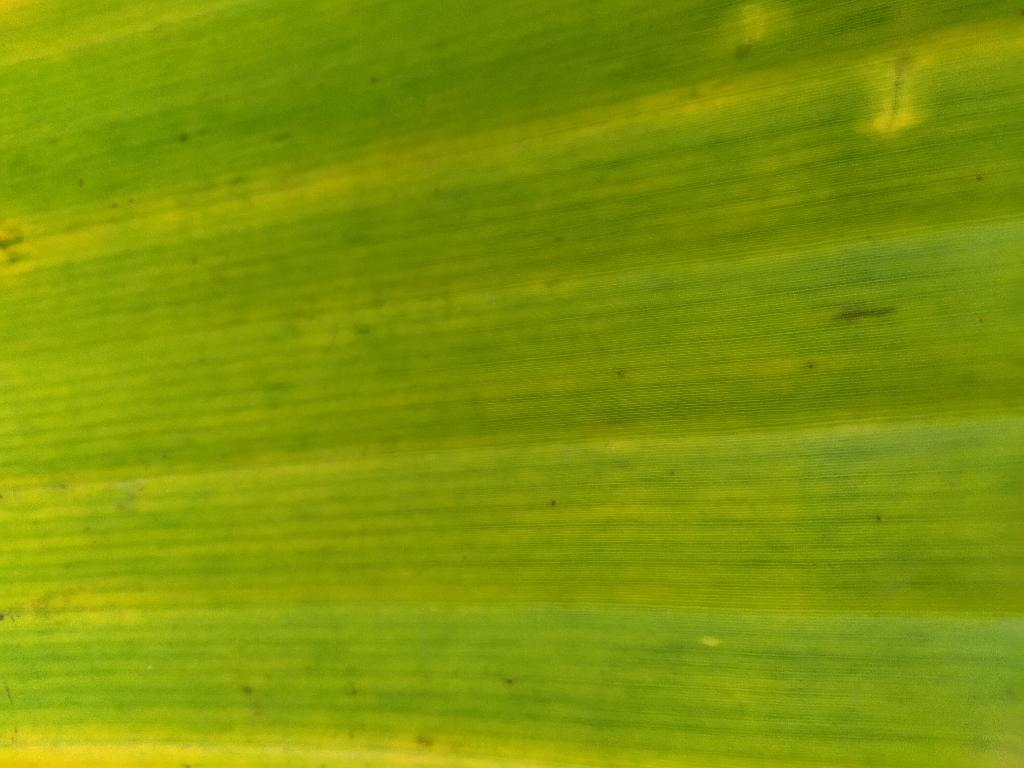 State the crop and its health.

banana, fusarium wilt race 1
